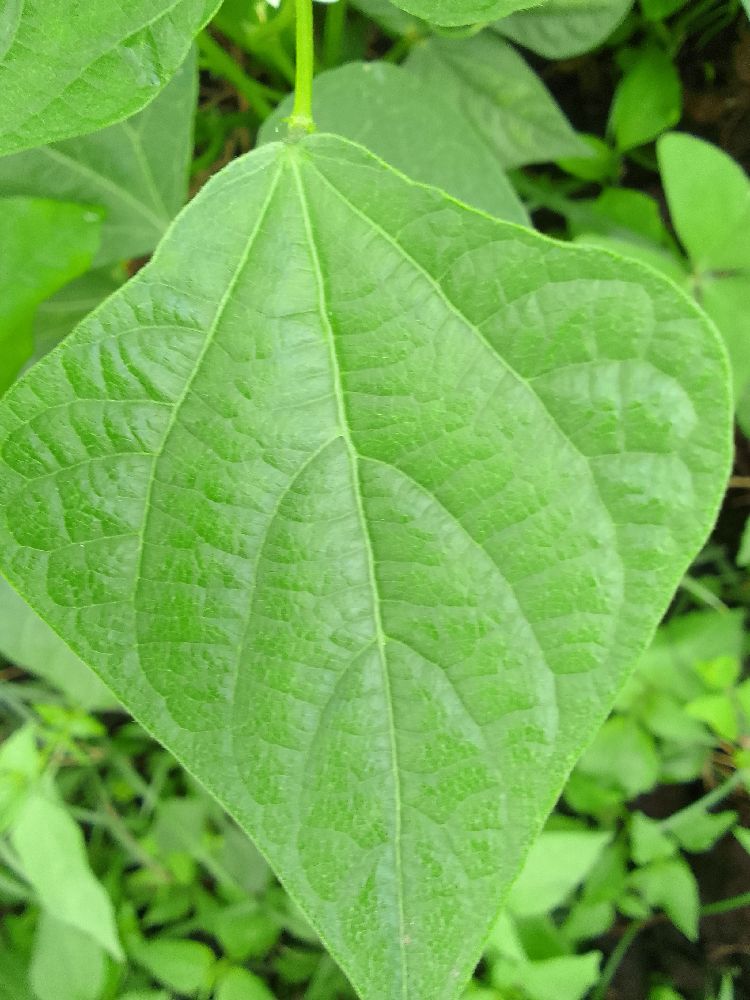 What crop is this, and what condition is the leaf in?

common bean, healthy
